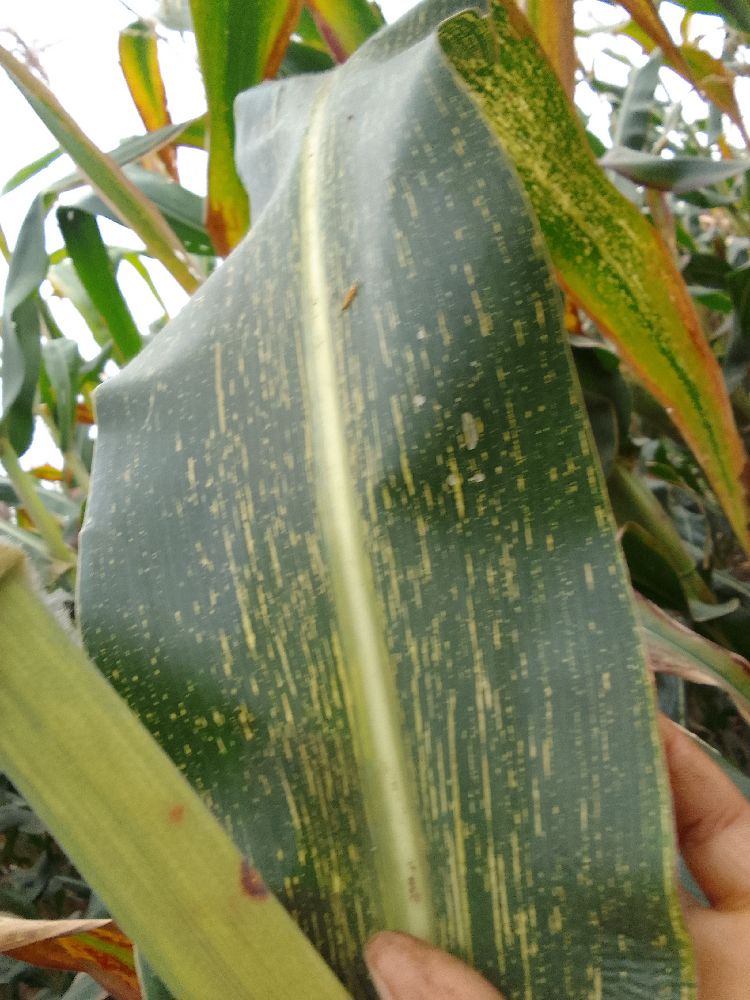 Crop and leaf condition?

maize, maize streak virus
